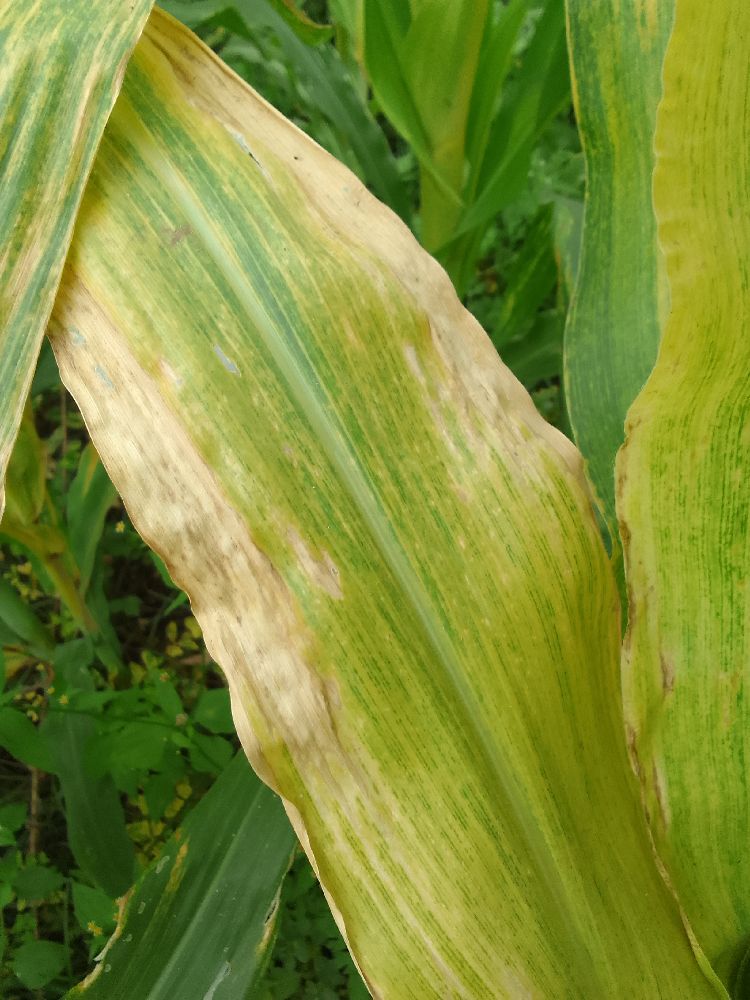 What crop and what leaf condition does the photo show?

maize, maize lethal necrosis
